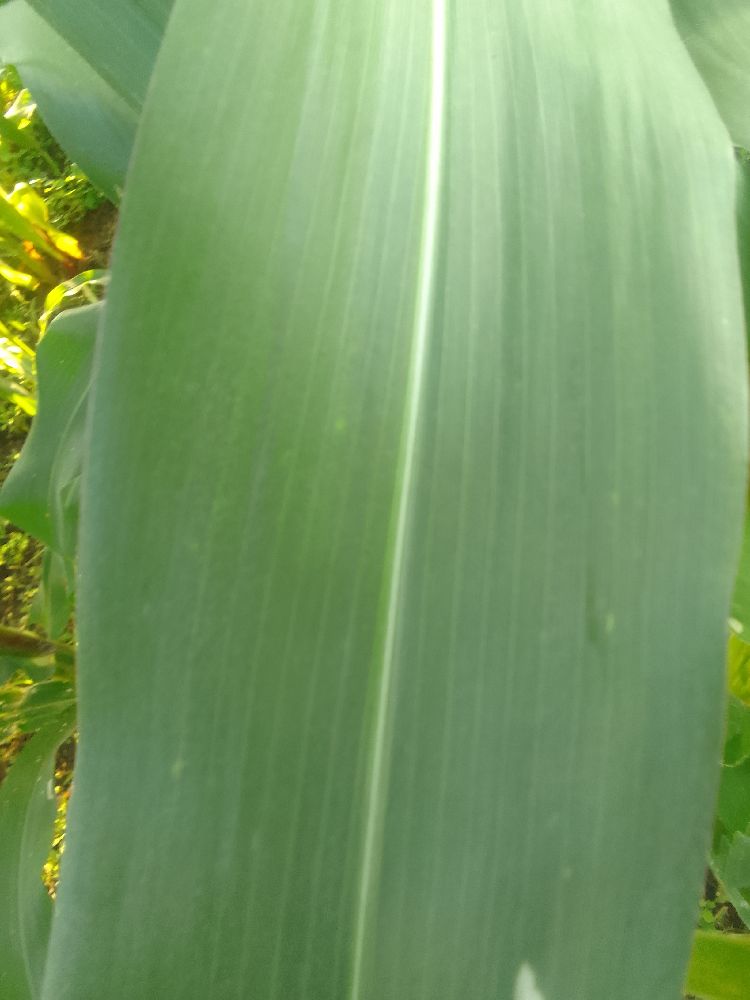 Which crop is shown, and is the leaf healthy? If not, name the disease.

maize, healthy
